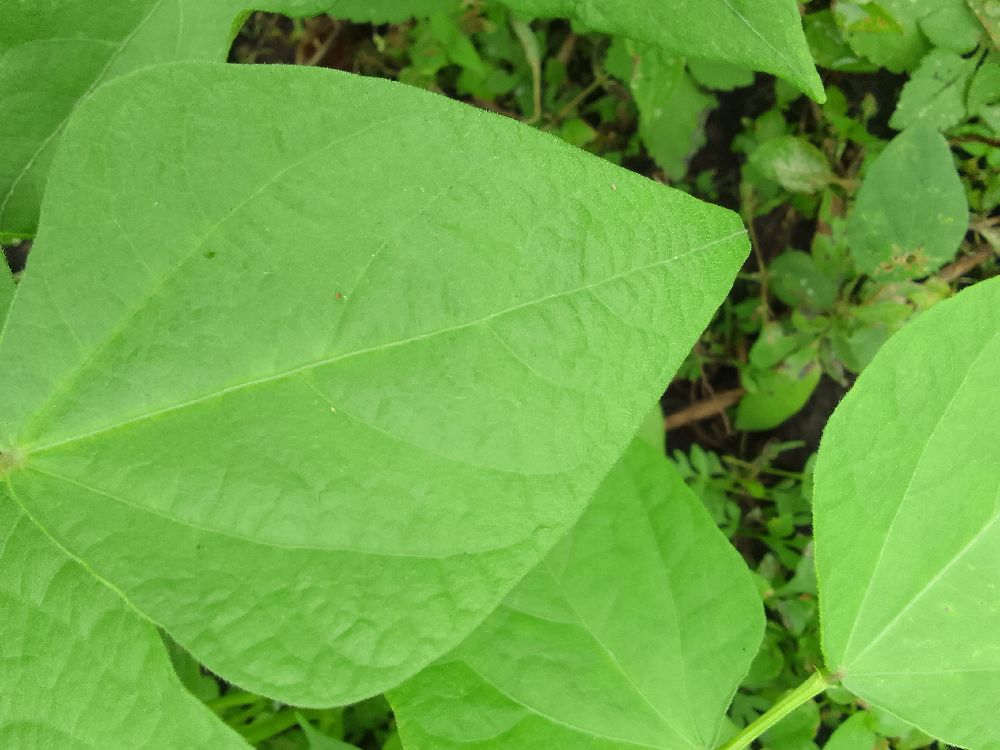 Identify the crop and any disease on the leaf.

common bean, healthy
